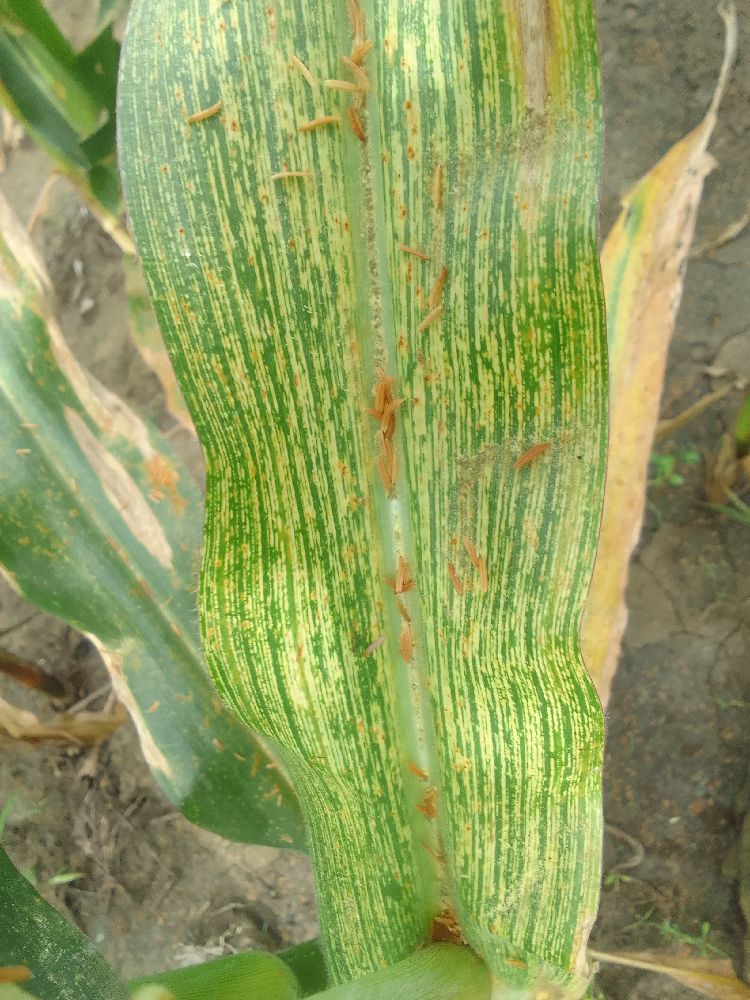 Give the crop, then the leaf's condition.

maize, maize streak virus
